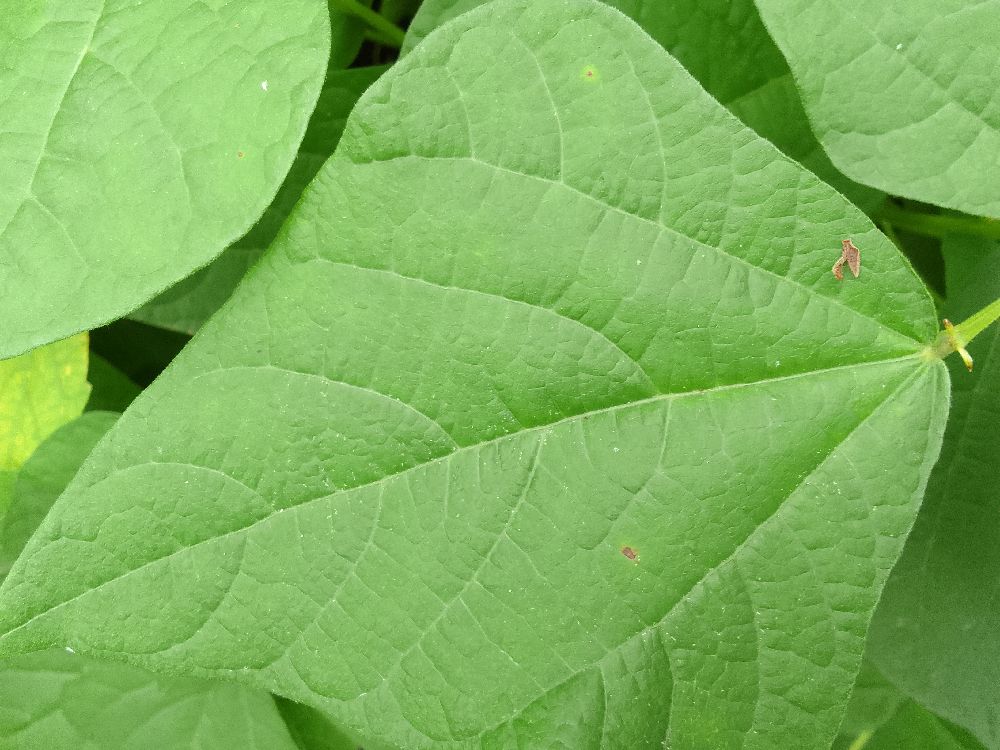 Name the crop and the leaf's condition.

common bean, healthy
